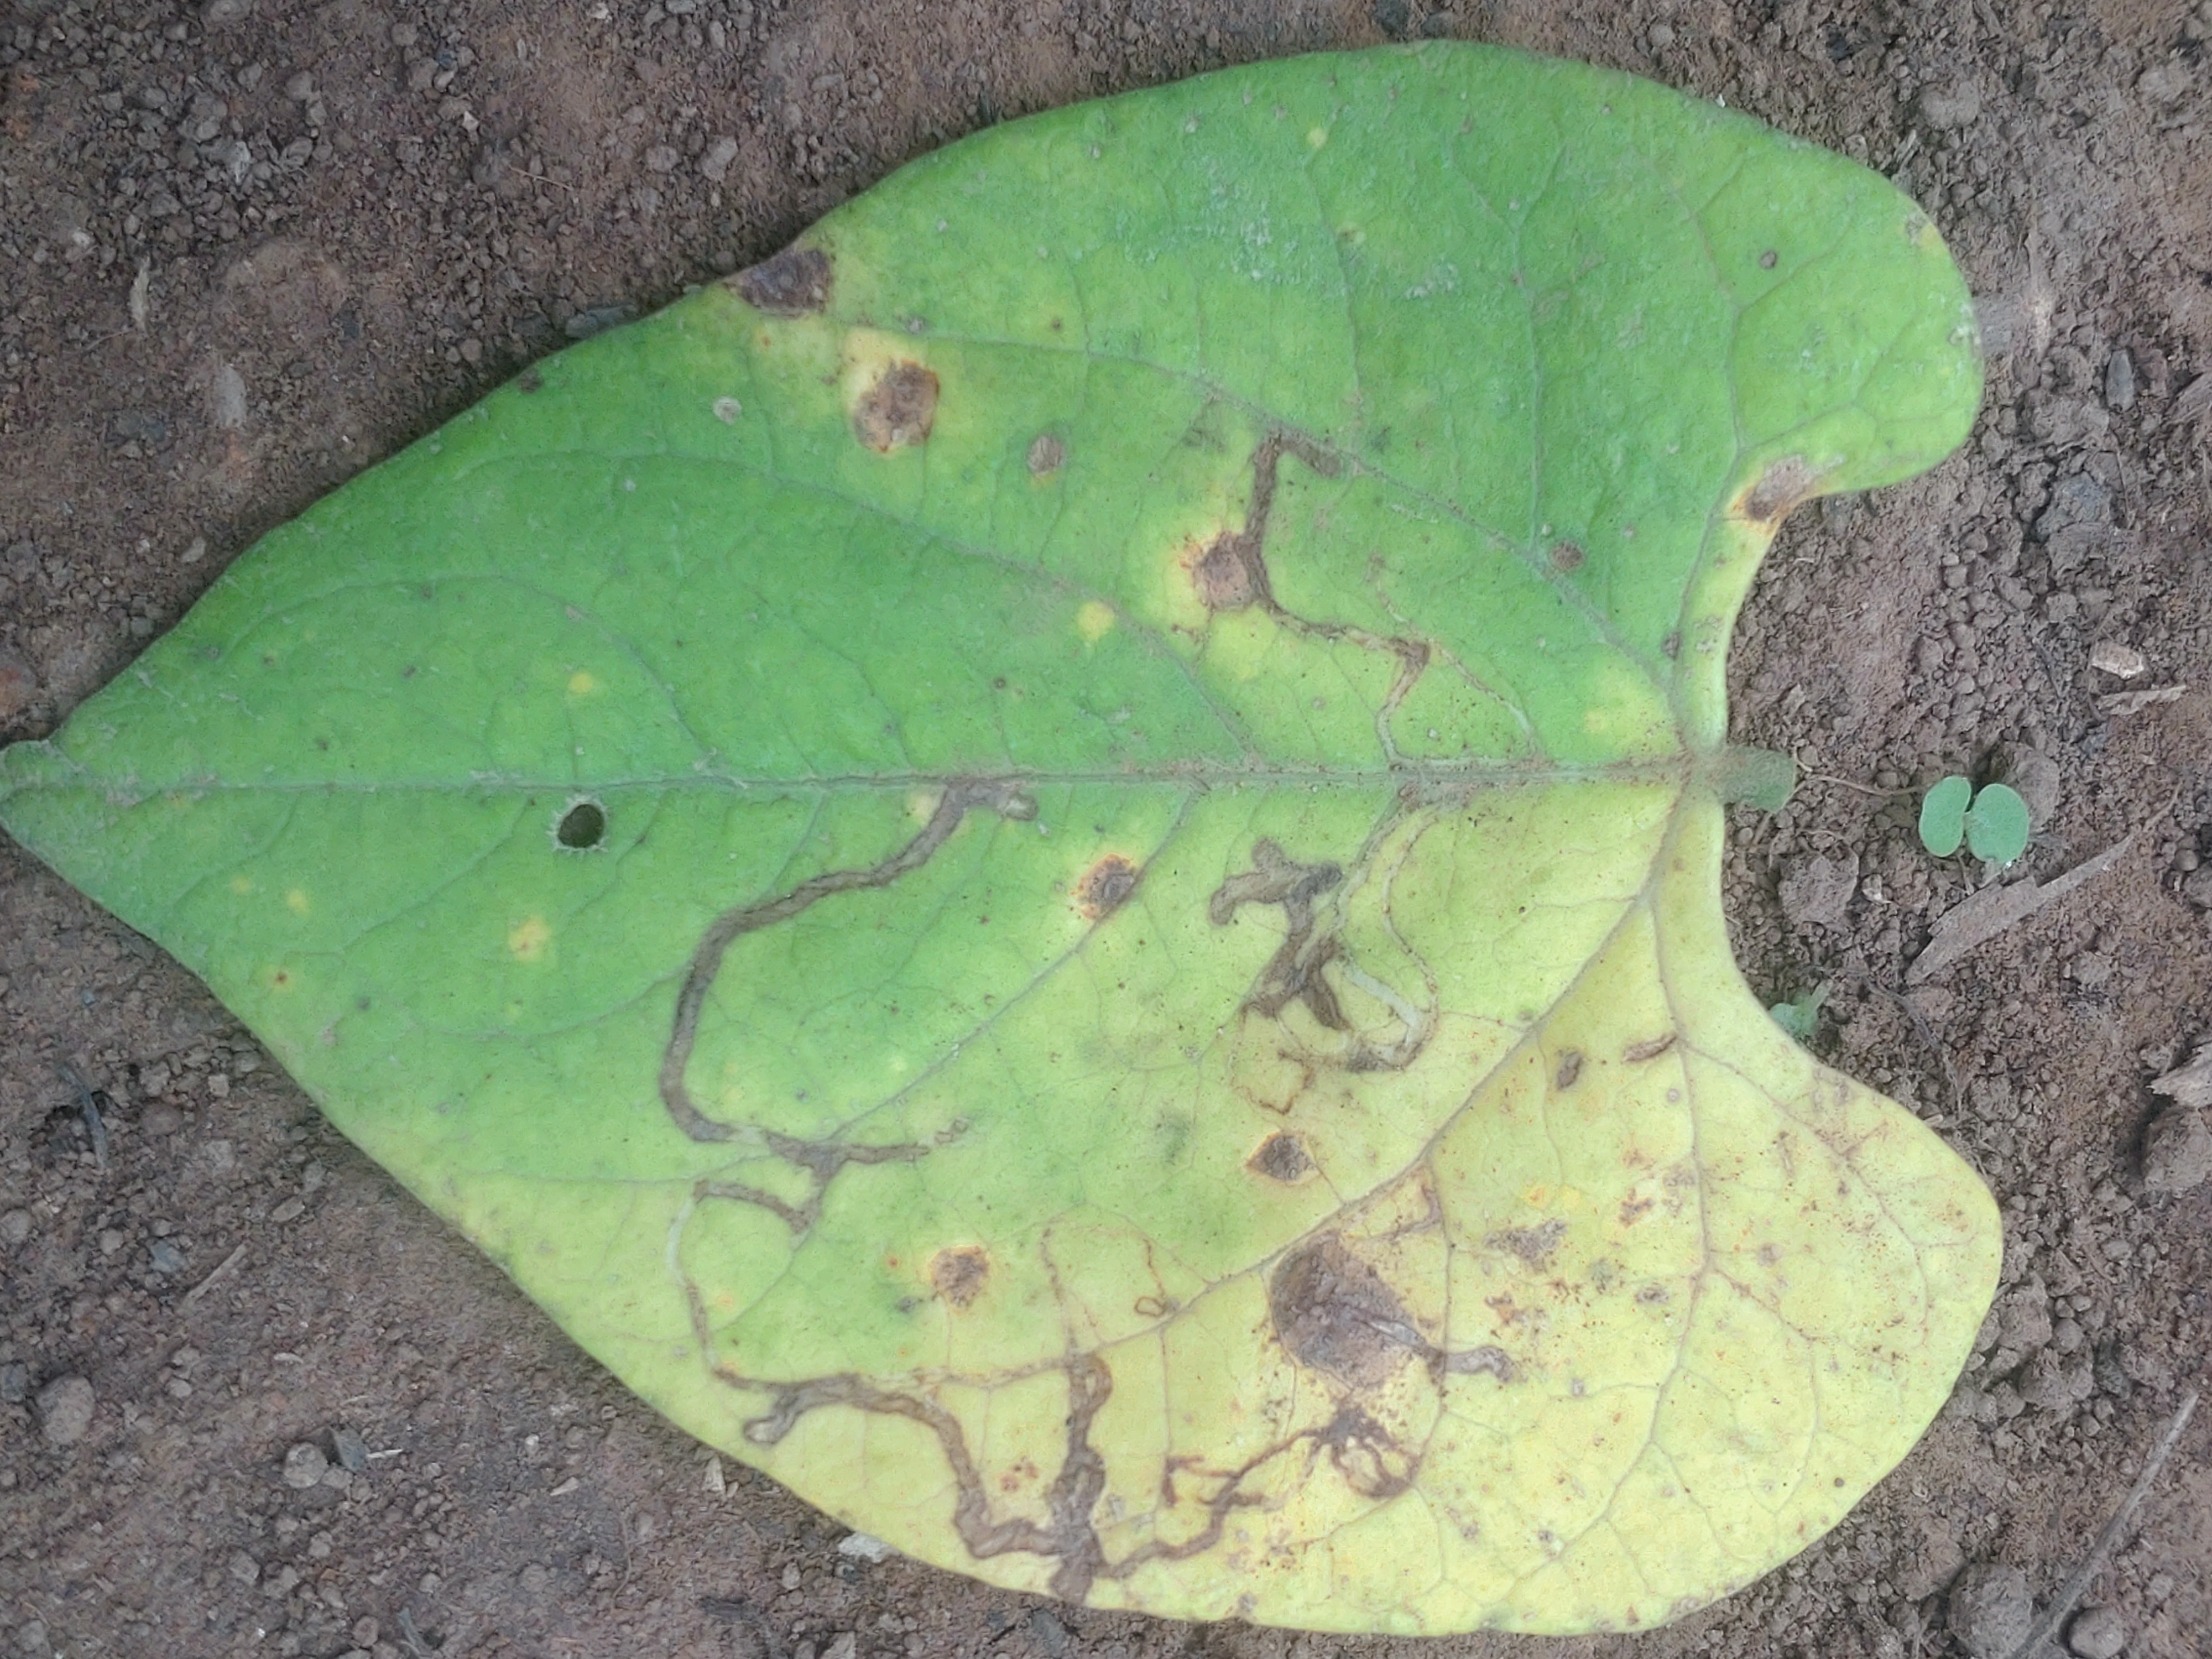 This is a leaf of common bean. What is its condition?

anthracnose
